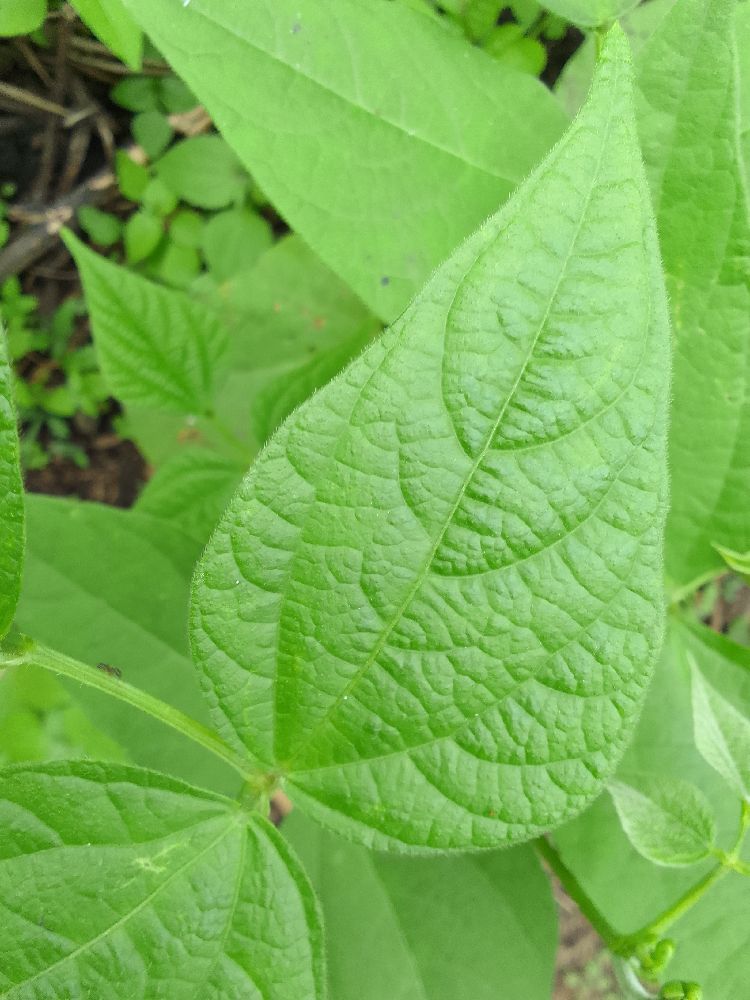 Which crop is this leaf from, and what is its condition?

common bean, healthy
